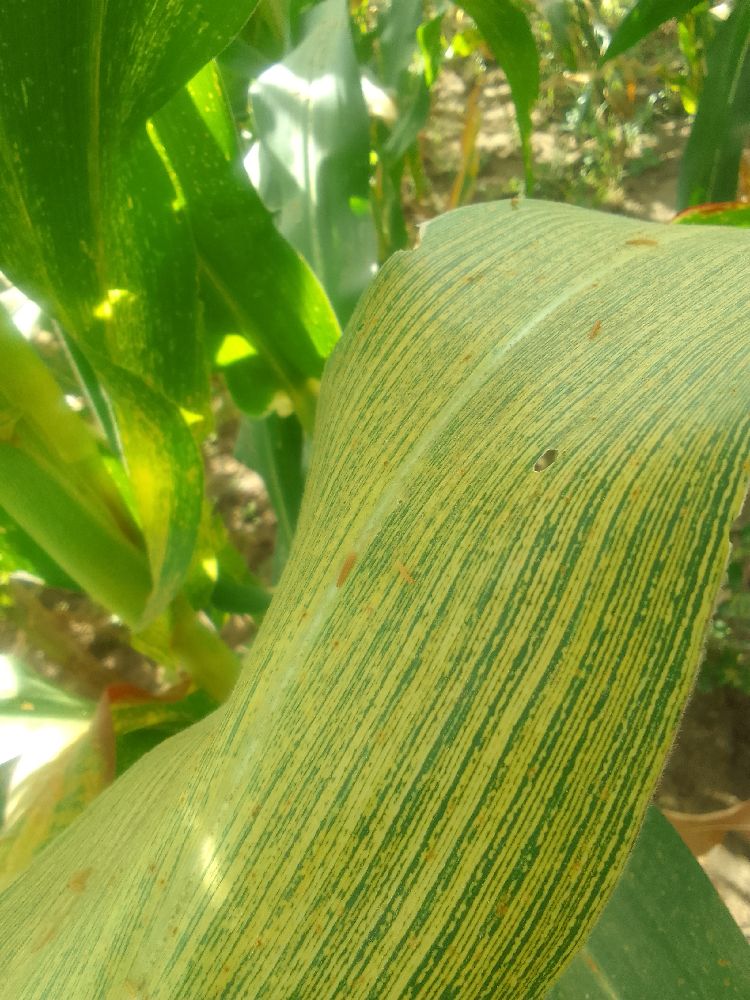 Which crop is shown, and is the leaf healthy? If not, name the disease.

maize, maize streak virus
